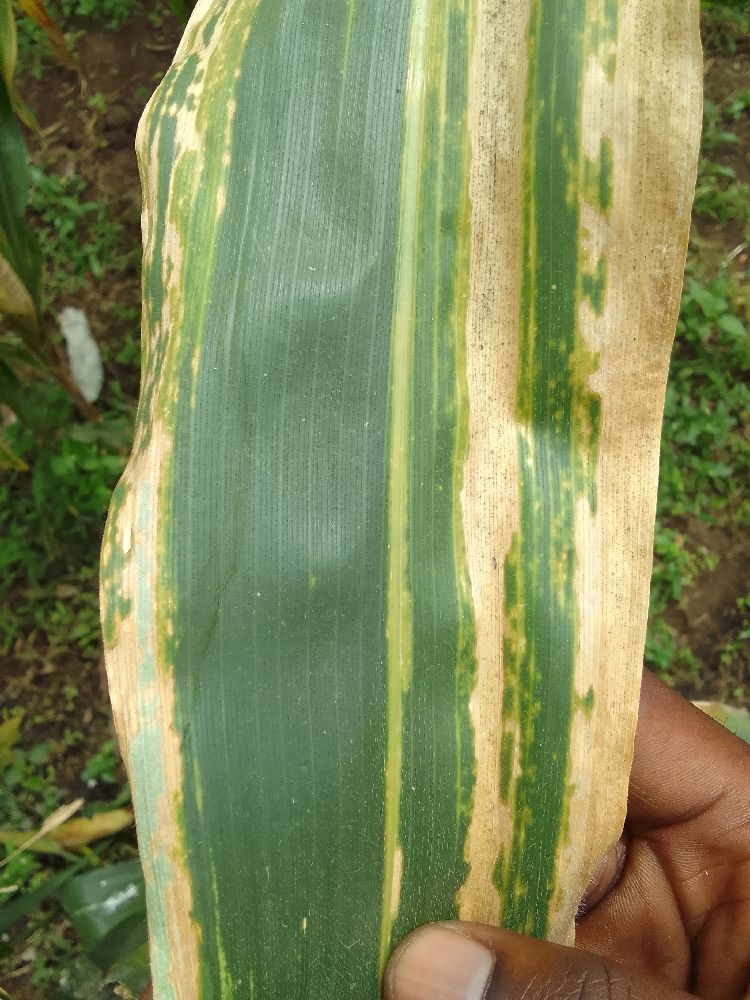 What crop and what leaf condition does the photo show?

maize, maize lethal necrosis
